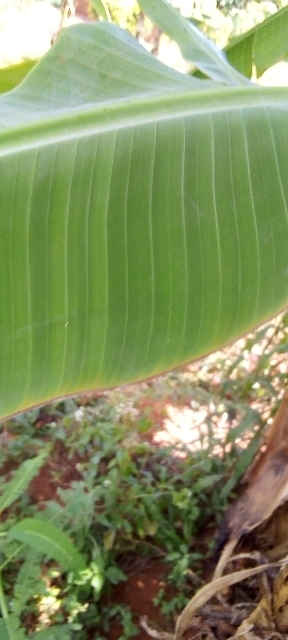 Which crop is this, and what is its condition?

banana, healthy
